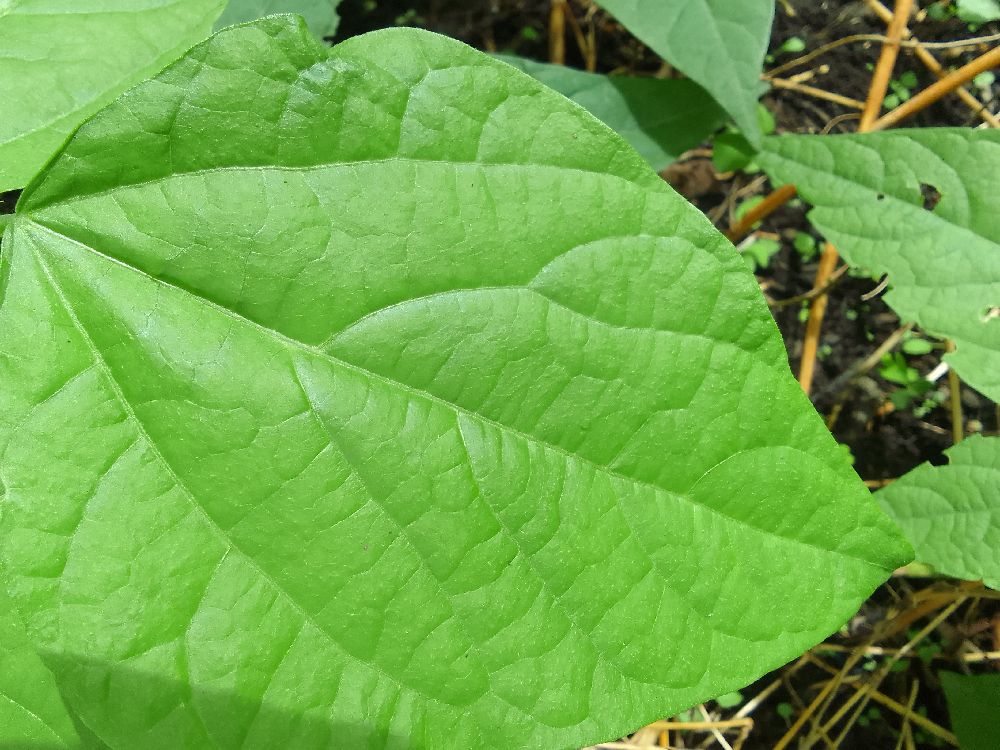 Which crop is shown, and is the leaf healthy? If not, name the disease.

common bean, healthy
